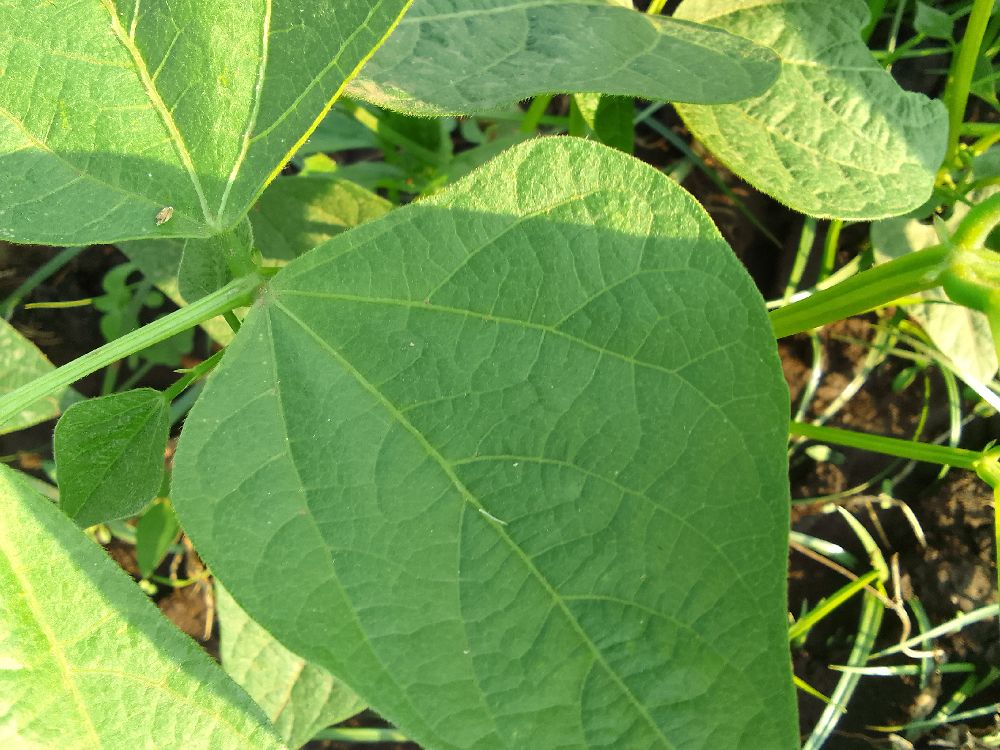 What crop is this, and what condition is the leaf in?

common bean, healthy
